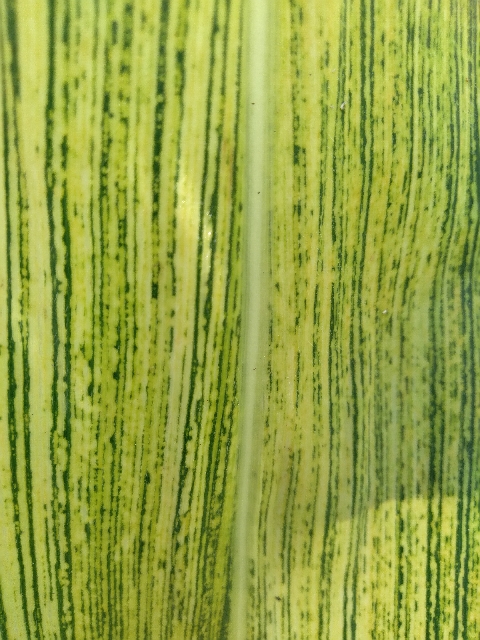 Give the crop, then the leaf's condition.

maize, maize streak virus
